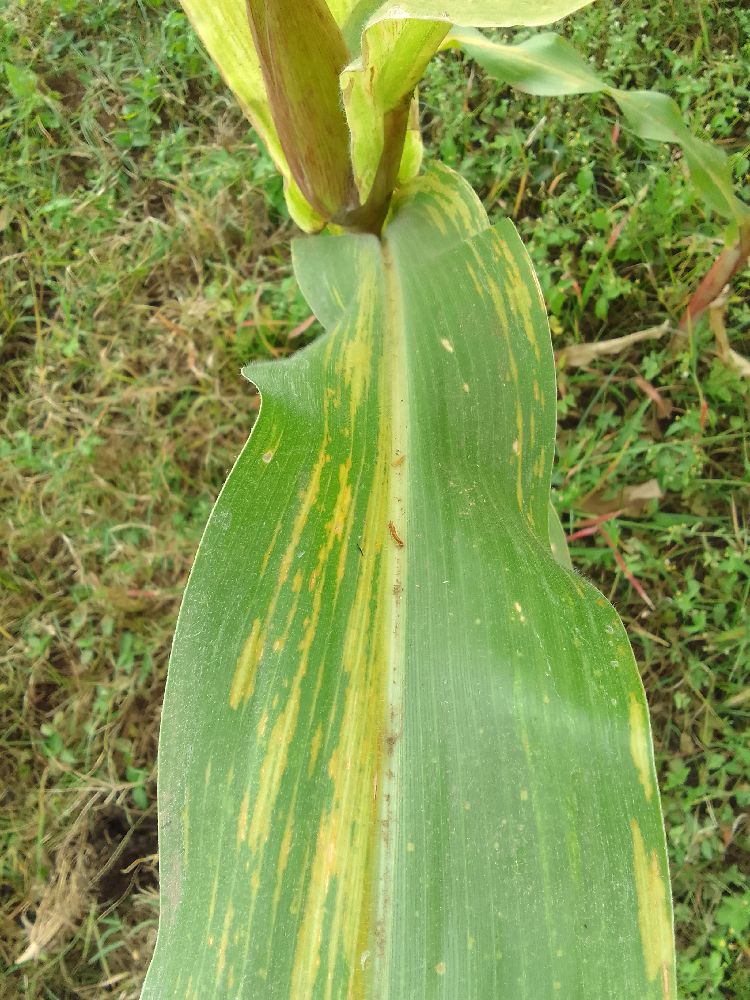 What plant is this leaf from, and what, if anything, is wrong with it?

maize, maize lethal necrosis
